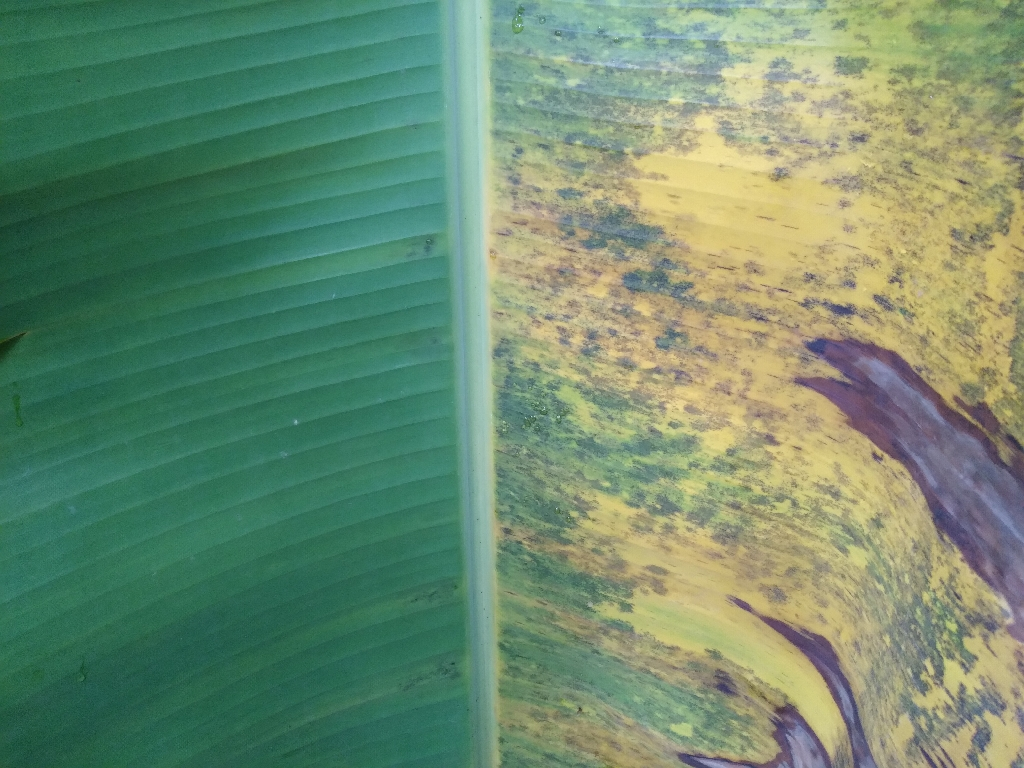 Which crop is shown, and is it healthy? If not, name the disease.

banana, black sigatoka
